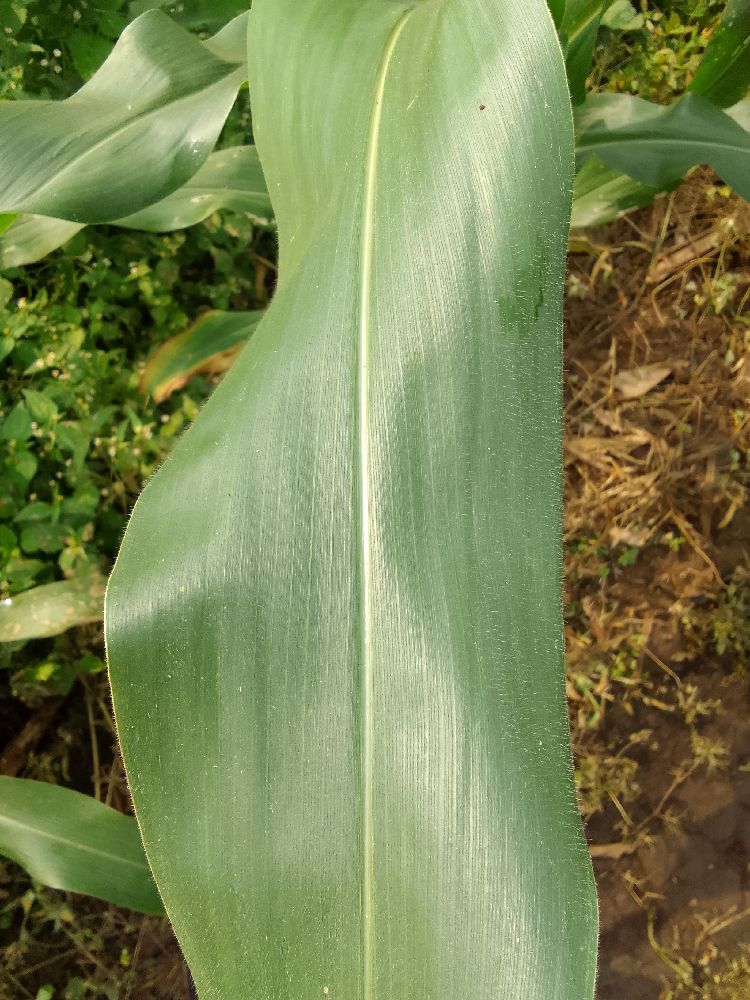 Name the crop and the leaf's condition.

maize, healthy
